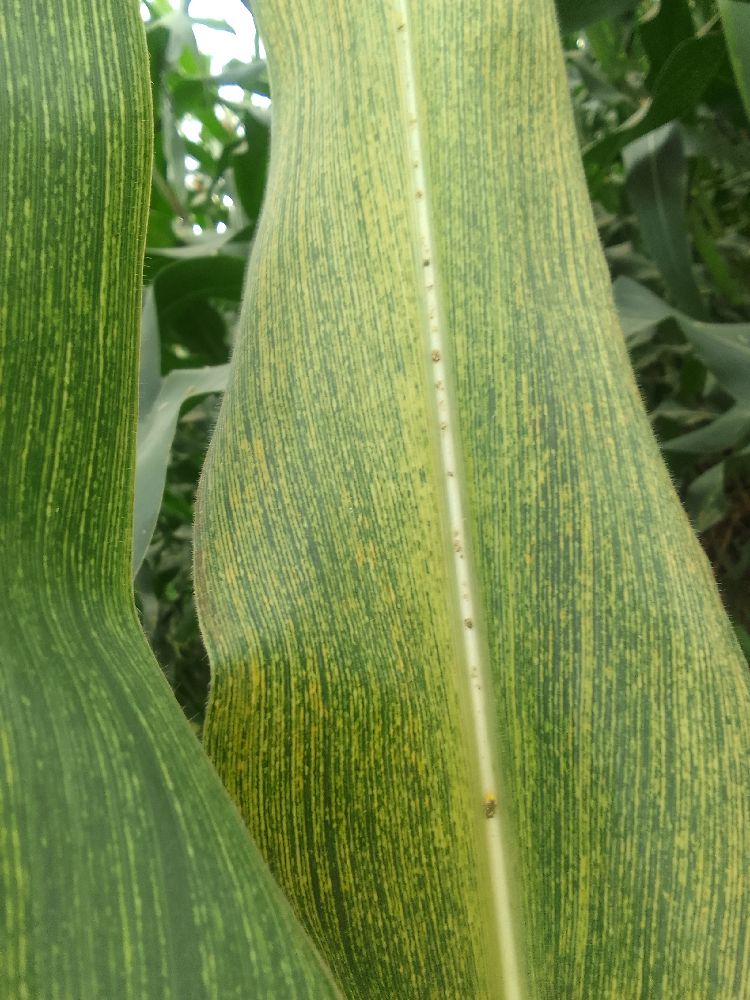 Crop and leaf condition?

maize, maize streak virus
